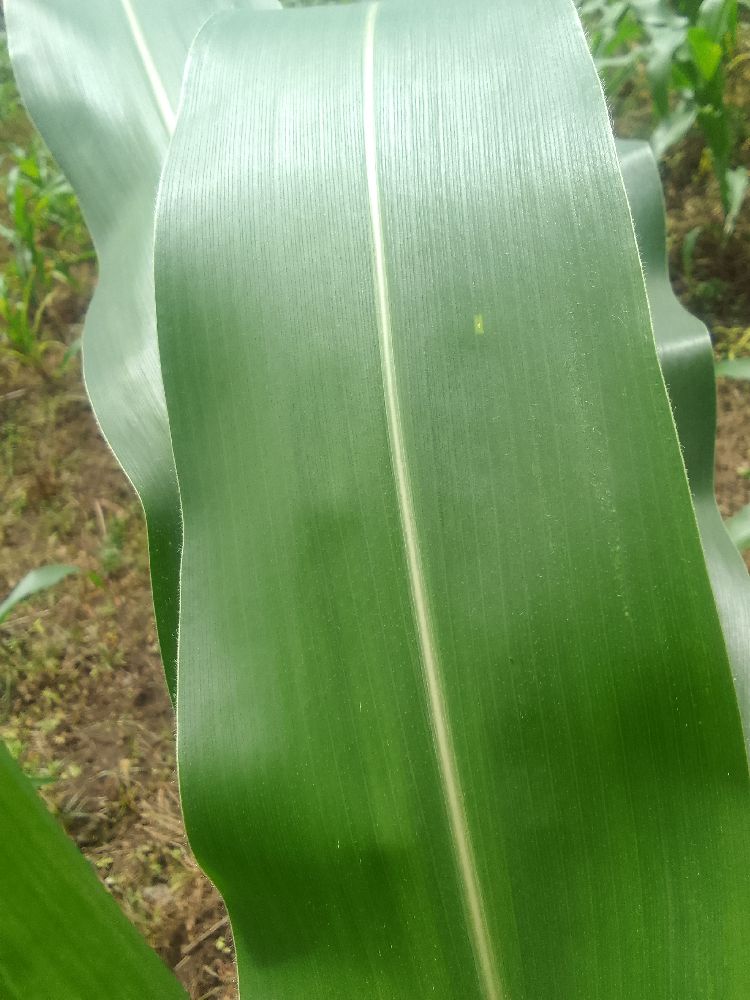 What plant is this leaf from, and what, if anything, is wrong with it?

maize, healthy
